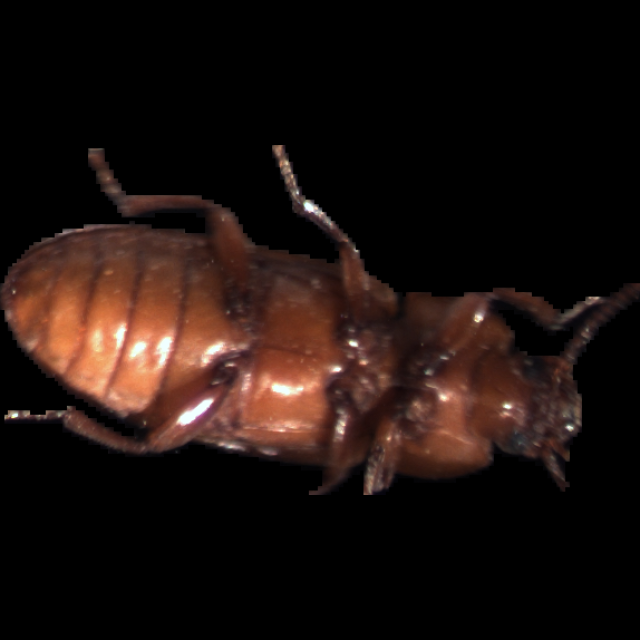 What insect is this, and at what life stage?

mealworm beetle
